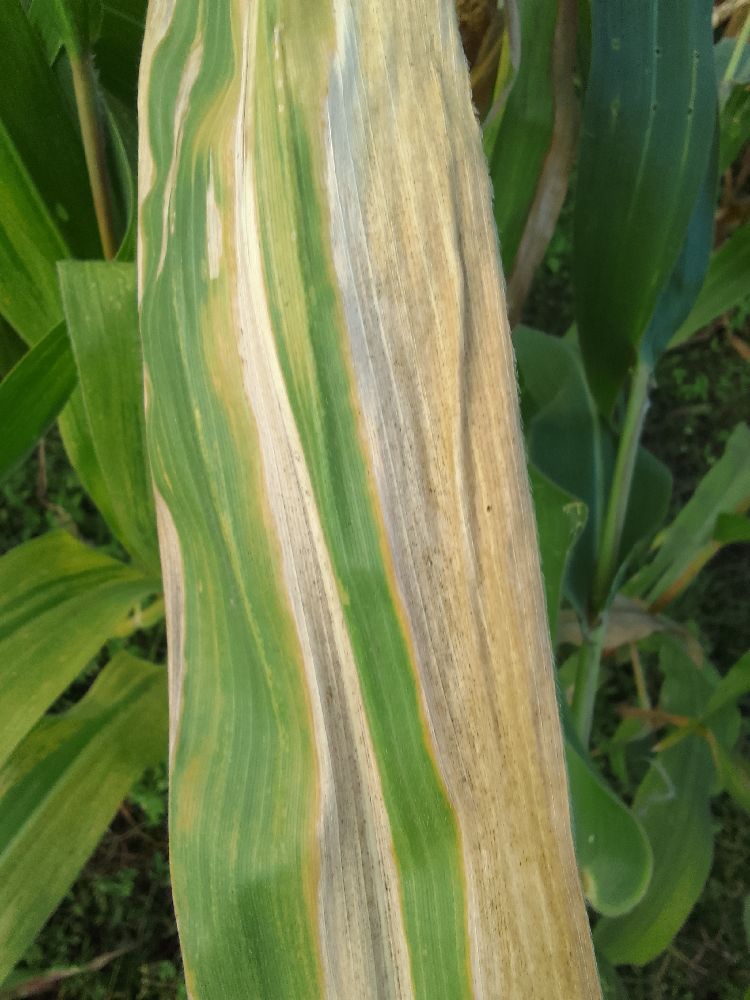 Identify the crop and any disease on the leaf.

maize, maize lethal necrosis
